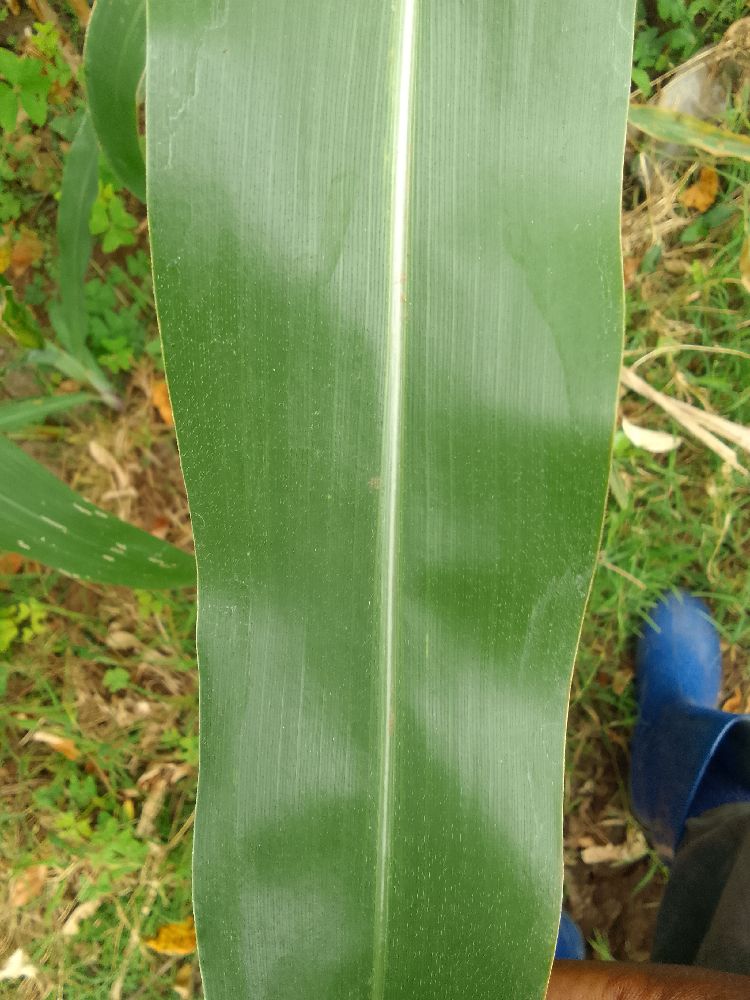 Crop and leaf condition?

maize, healthy
